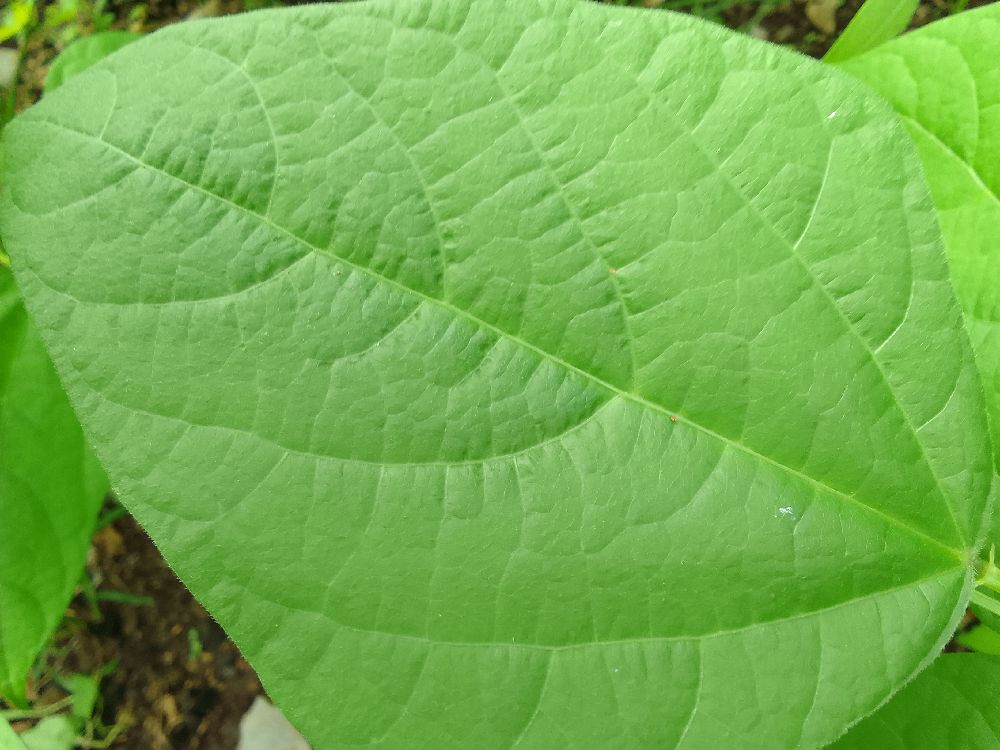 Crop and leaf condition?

common bean, healthy
